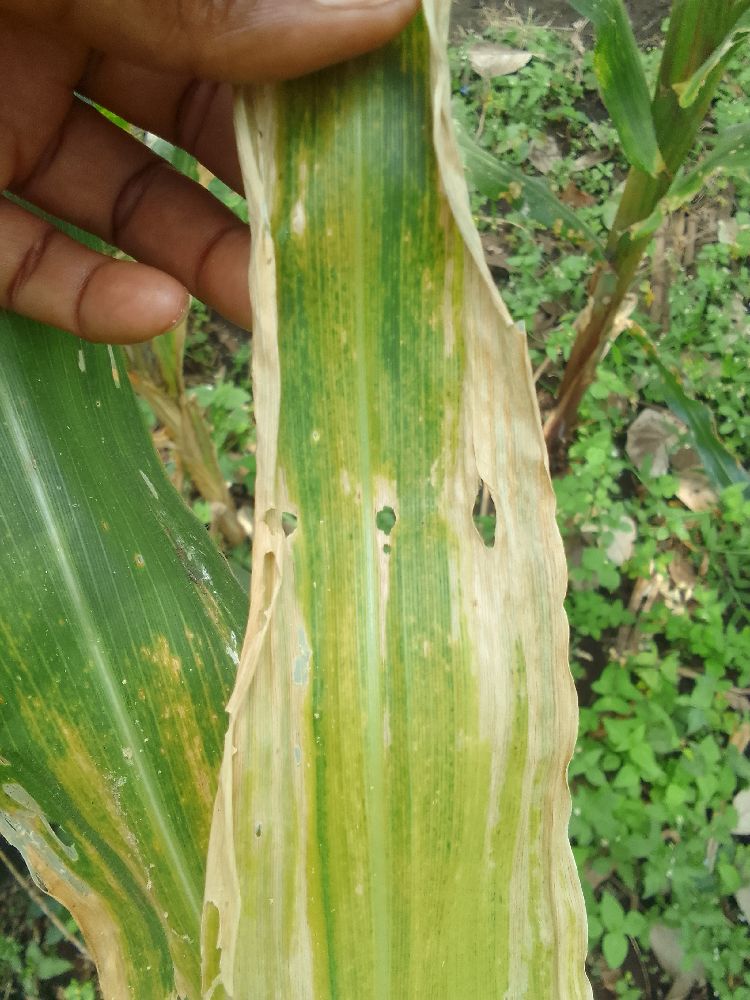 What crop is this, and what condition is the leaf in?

maize, maize lethal necrosis
